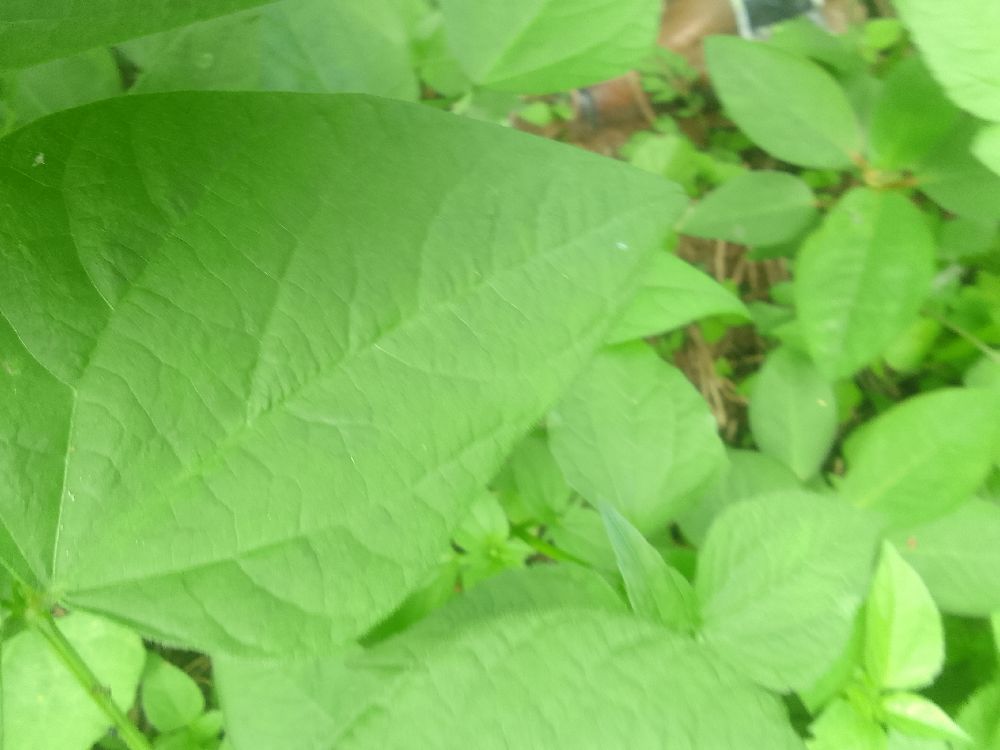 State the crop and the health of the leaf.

common bean, healthy
